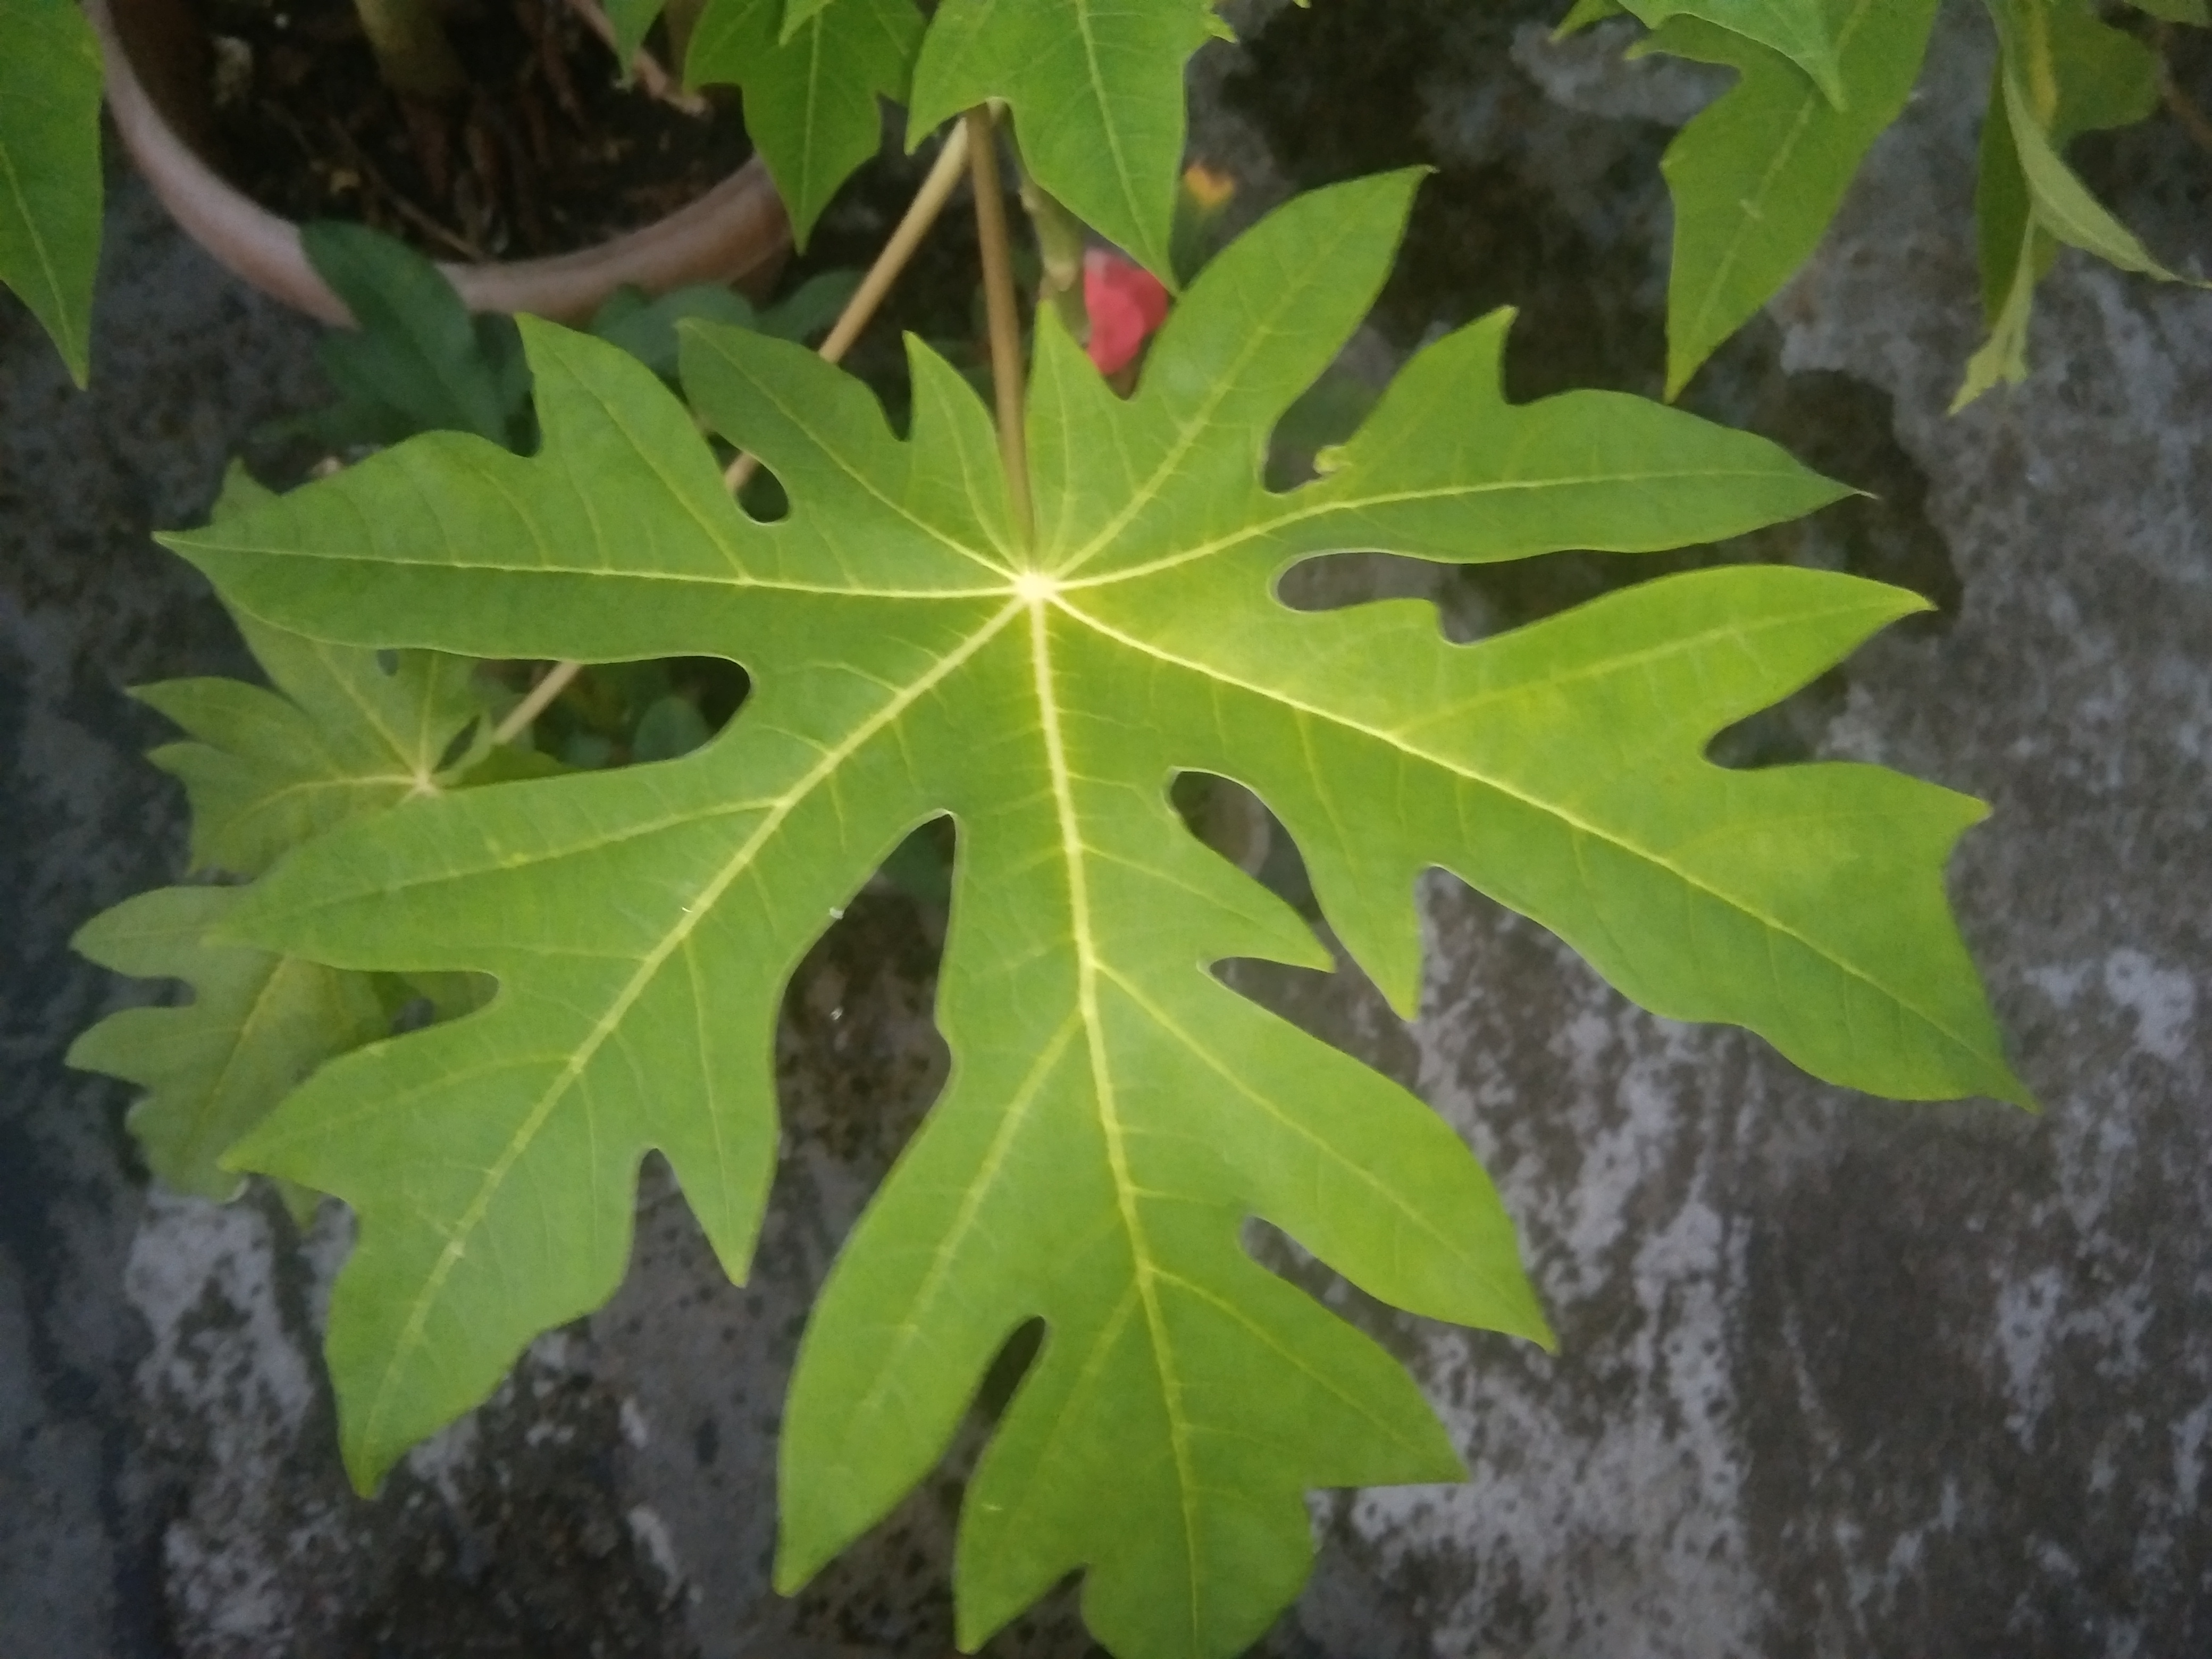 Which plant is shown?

papaya
